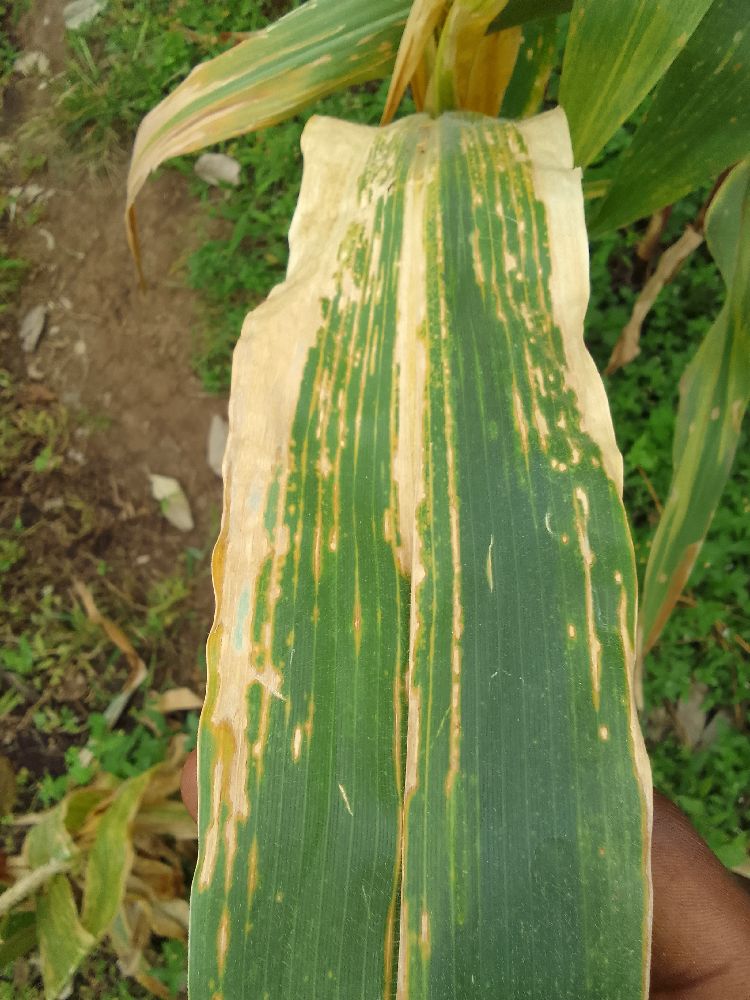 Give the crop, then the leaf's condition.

maize, maize lethal necrosis
